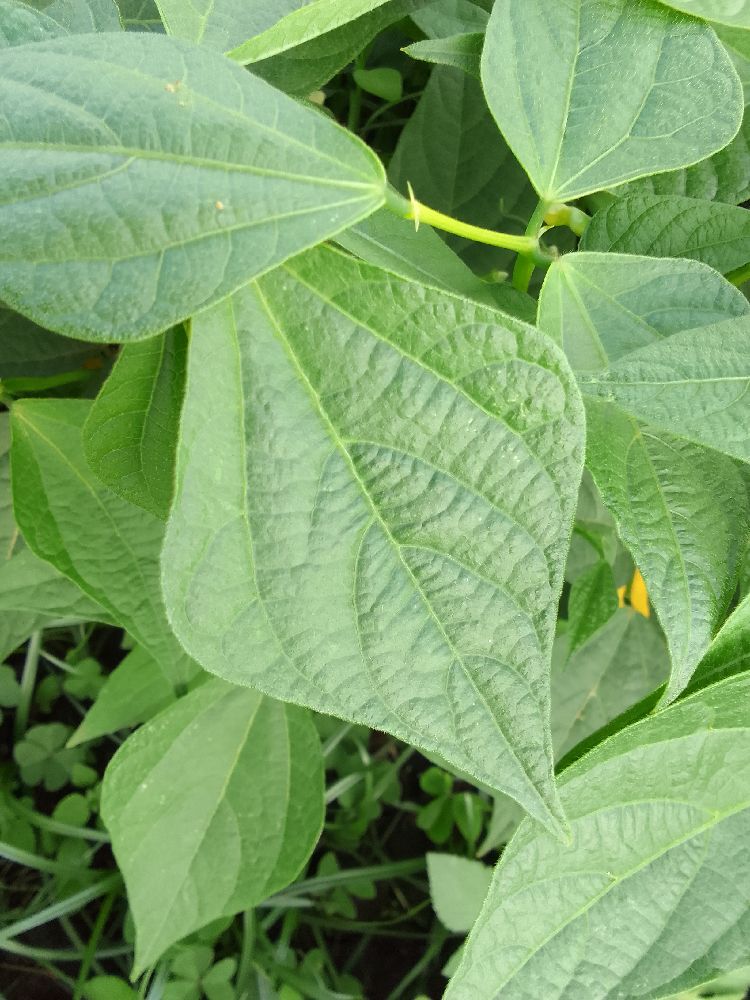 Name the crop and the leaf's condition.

common bean, healthy
